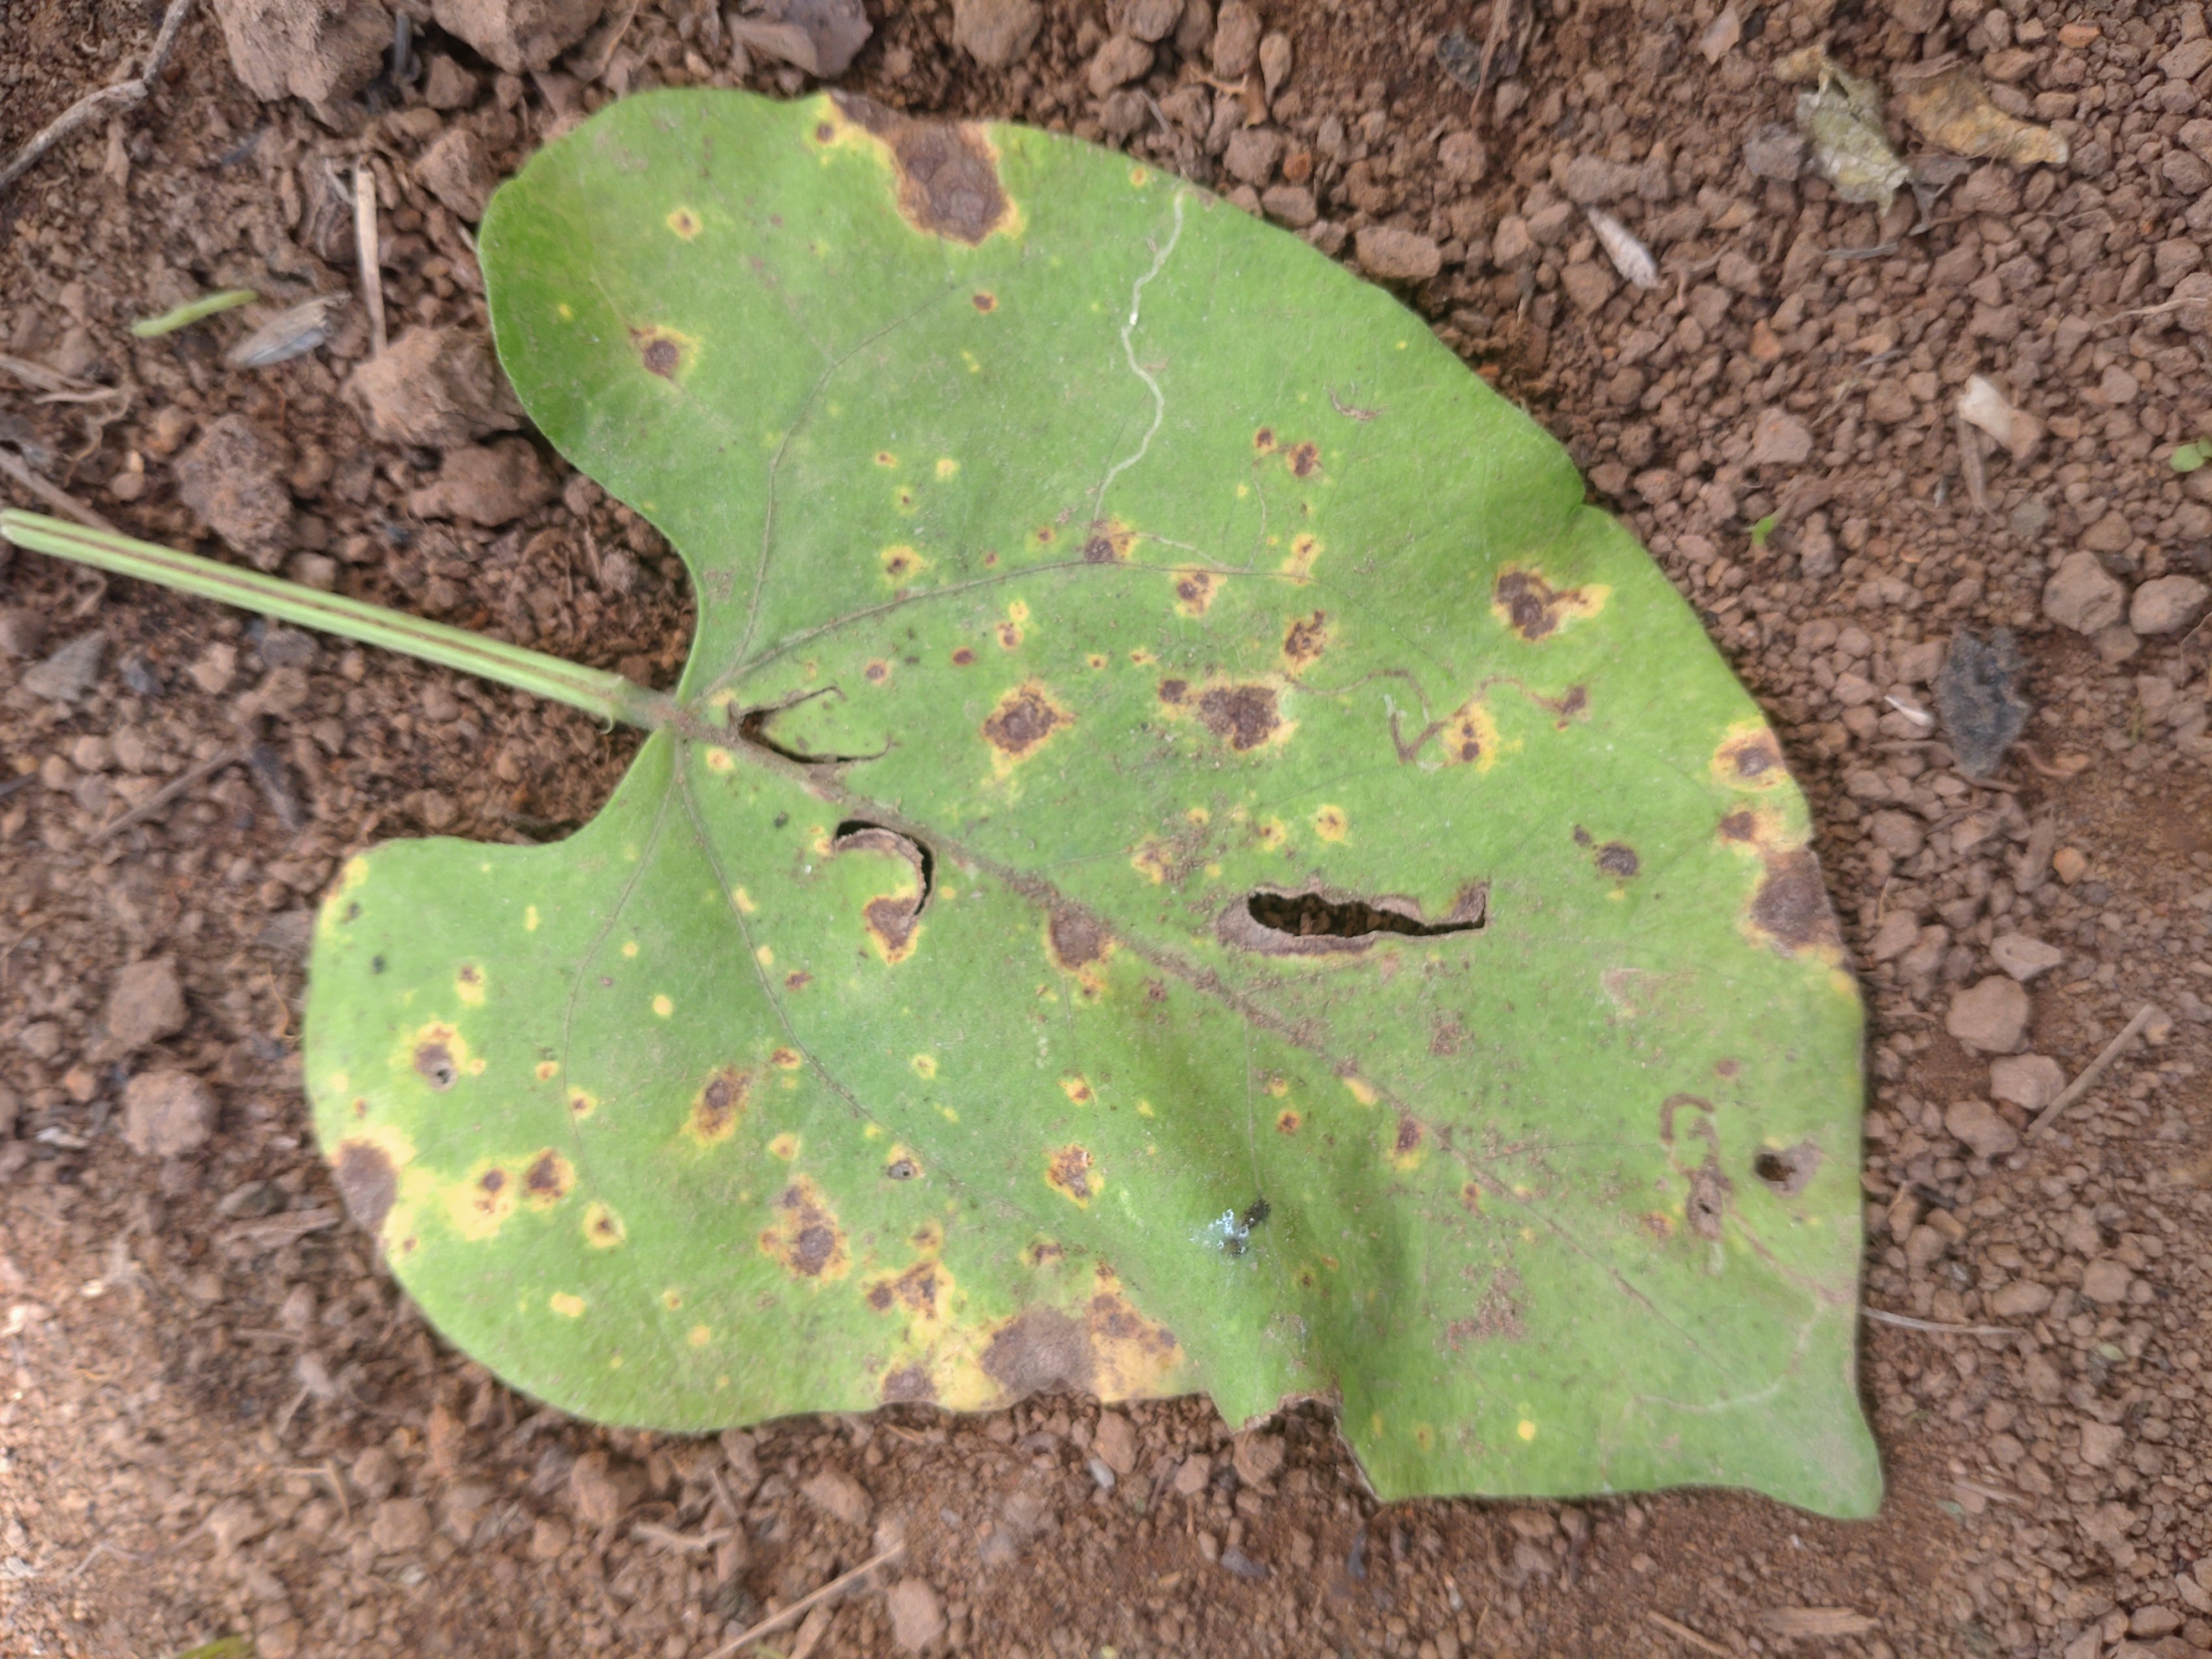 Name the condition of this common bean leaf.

rust
